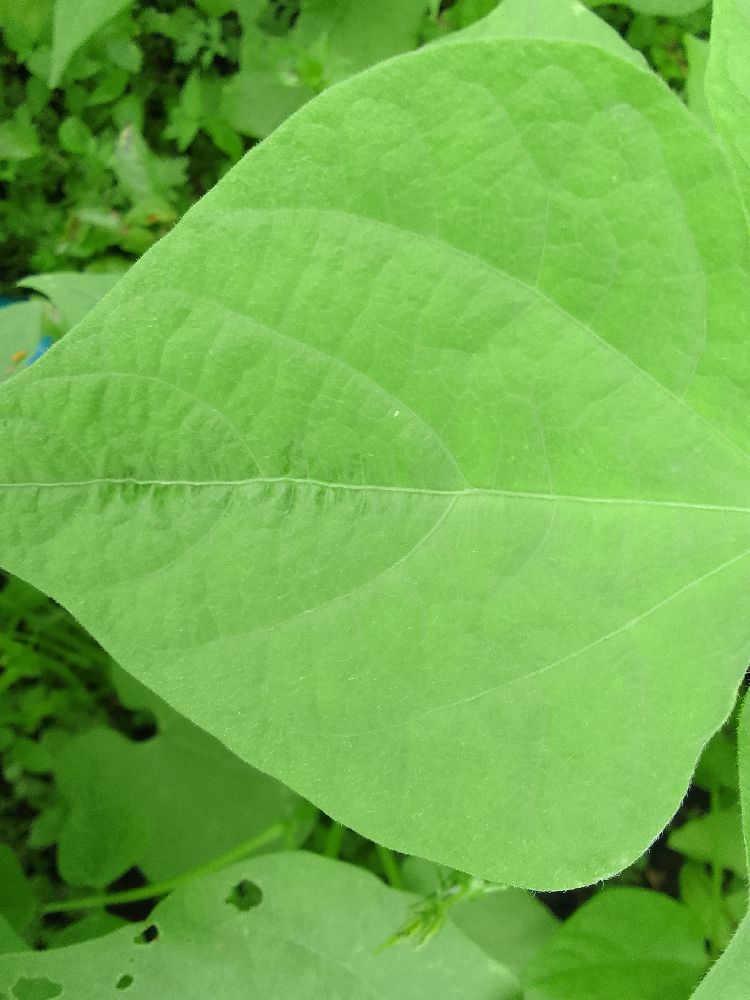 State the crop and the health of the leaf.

common bean, healthy
